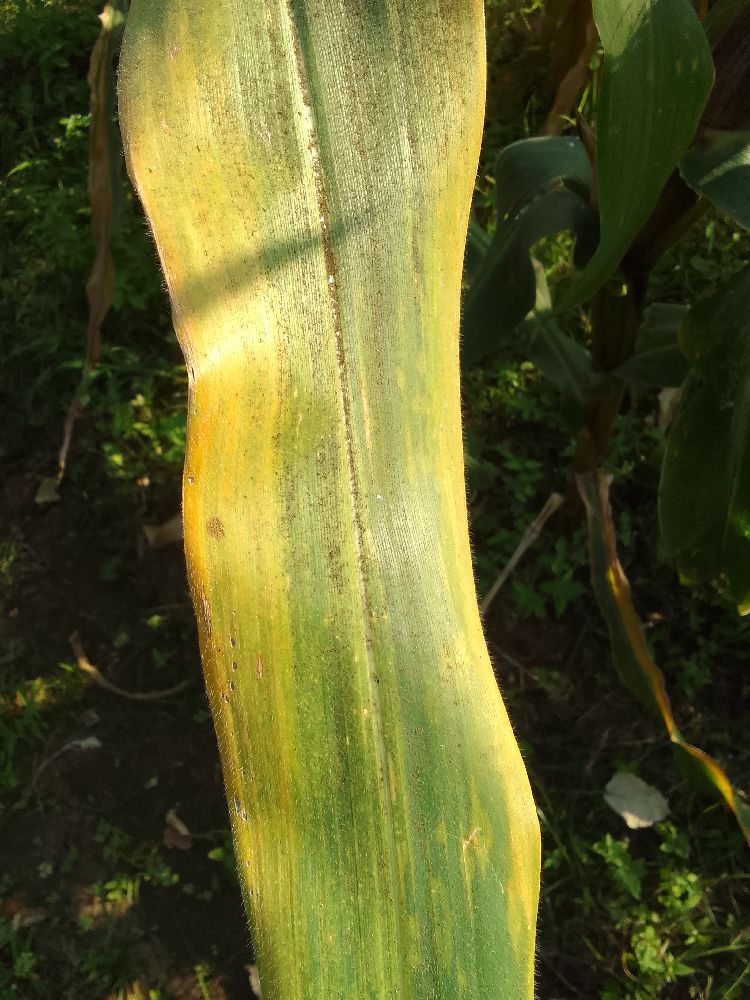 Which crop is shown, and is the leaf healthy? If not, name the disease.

maize, maize lethal necrosis
